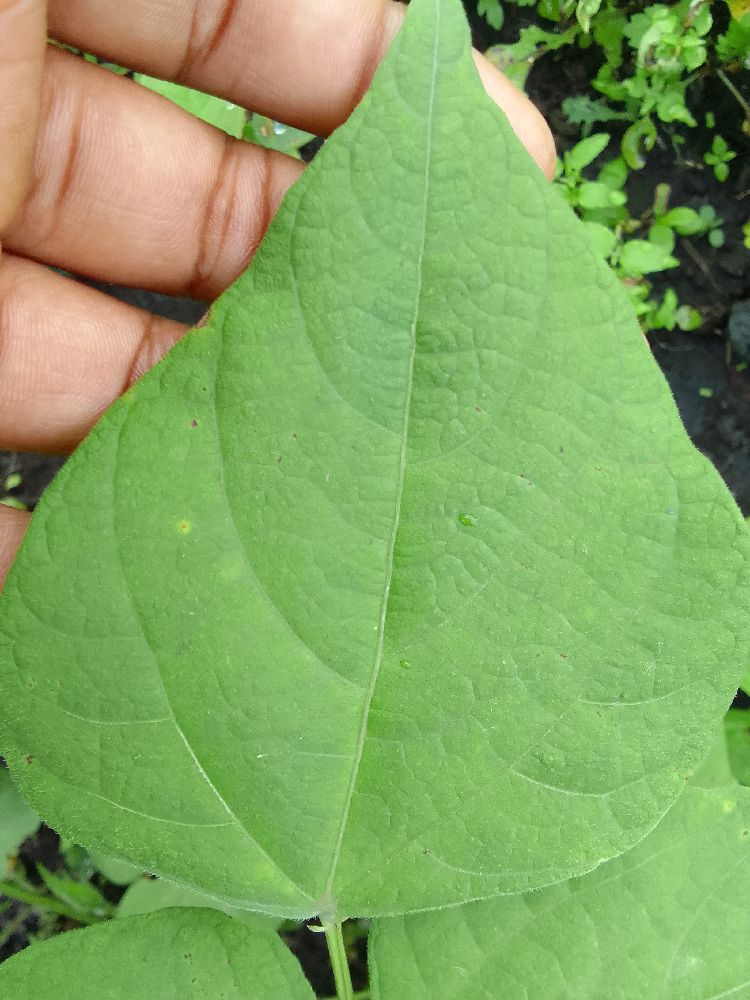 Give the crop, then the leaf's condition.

common bean, healthy
